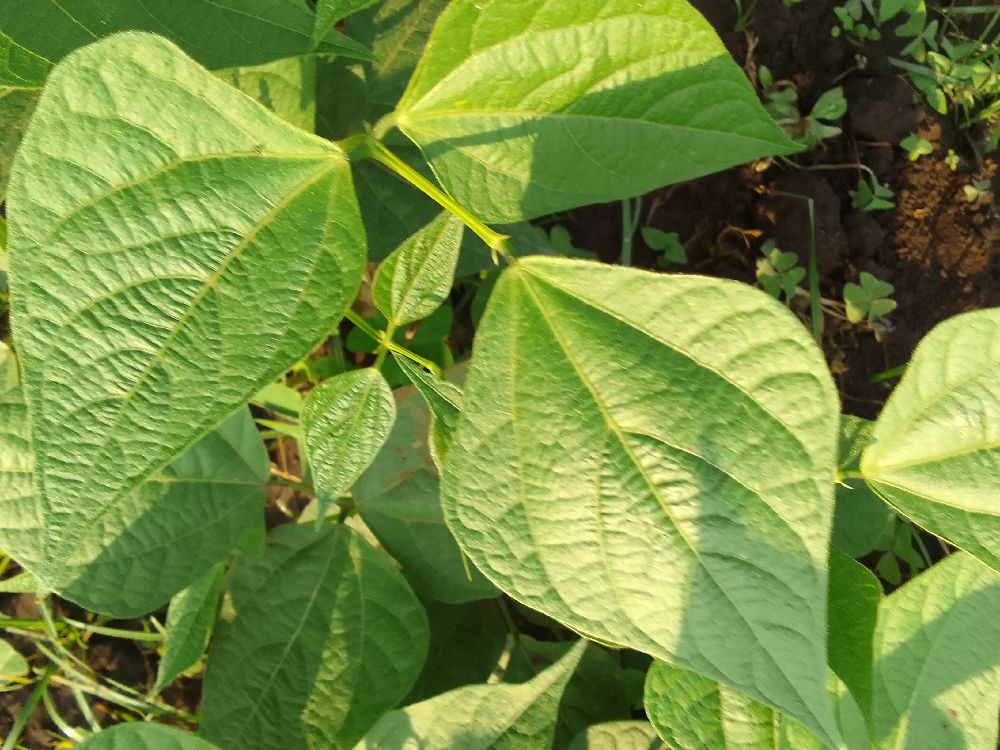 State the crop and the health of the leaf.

common bean, healthy
